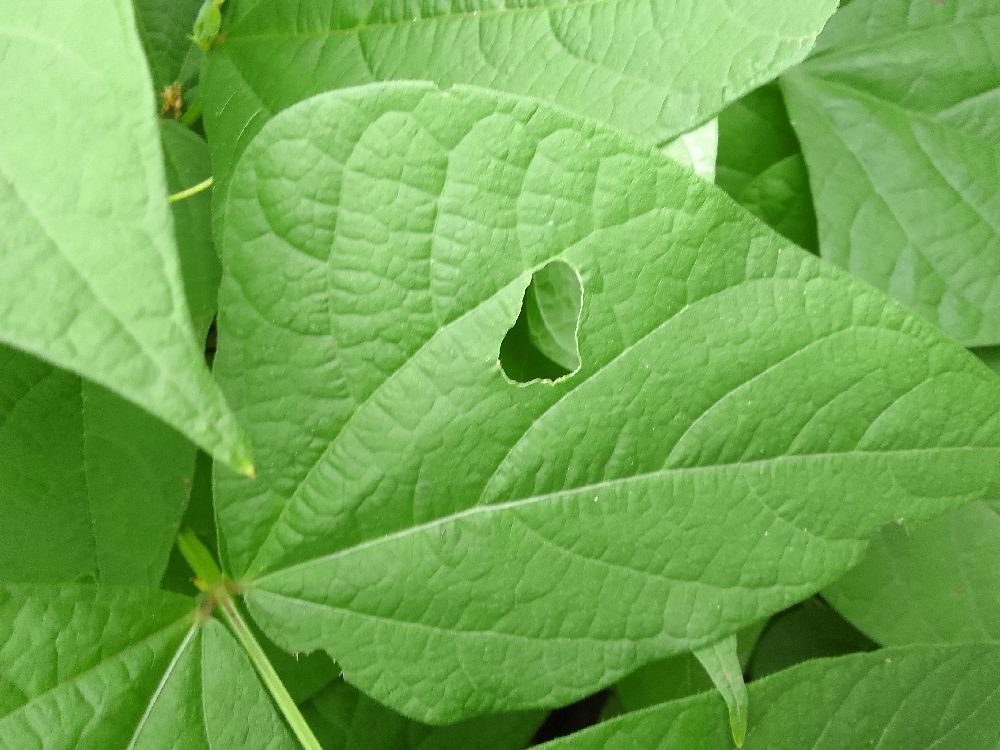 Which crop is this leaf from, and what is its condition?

common bean, healthy
